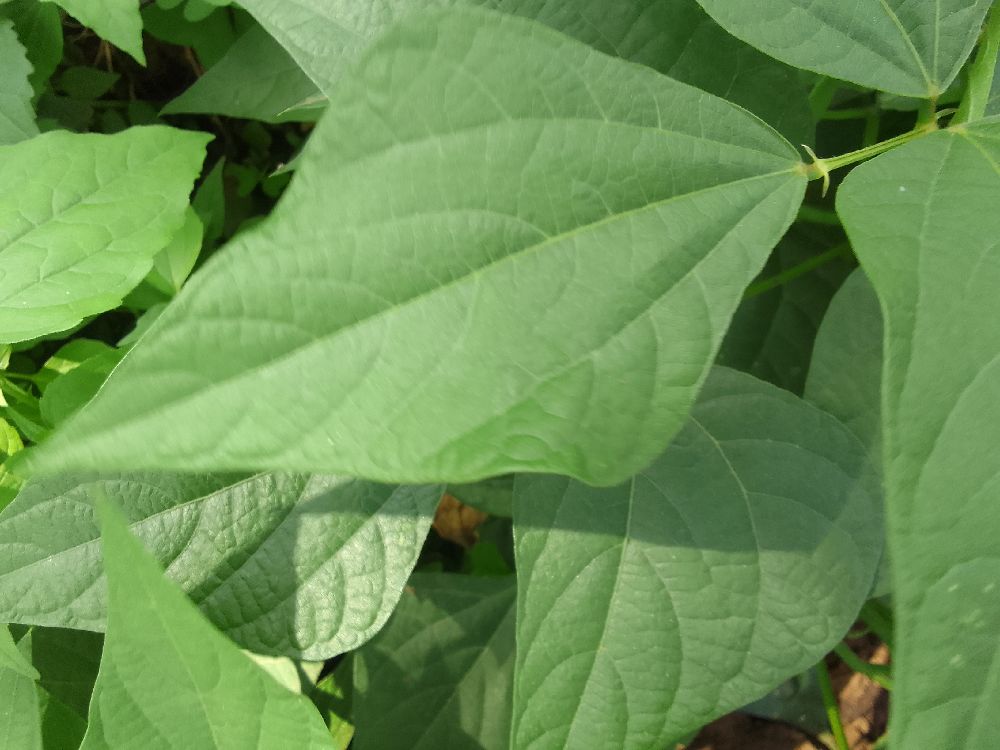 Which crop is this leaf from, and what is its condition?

common bean, healthy
